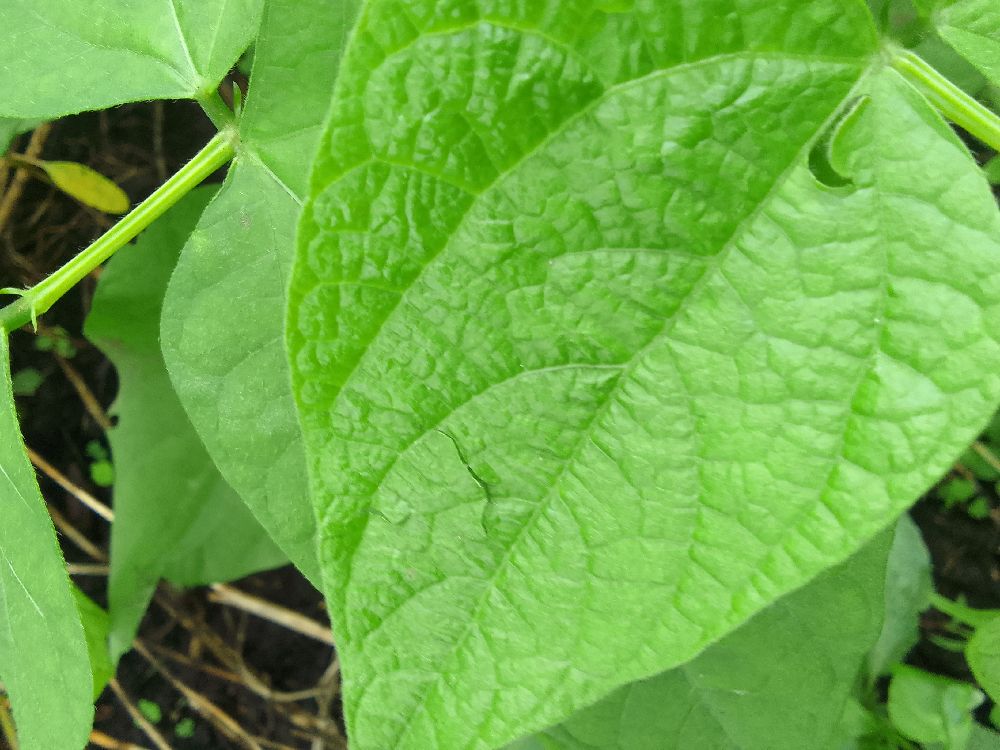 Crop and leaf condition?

common bean, healthy
